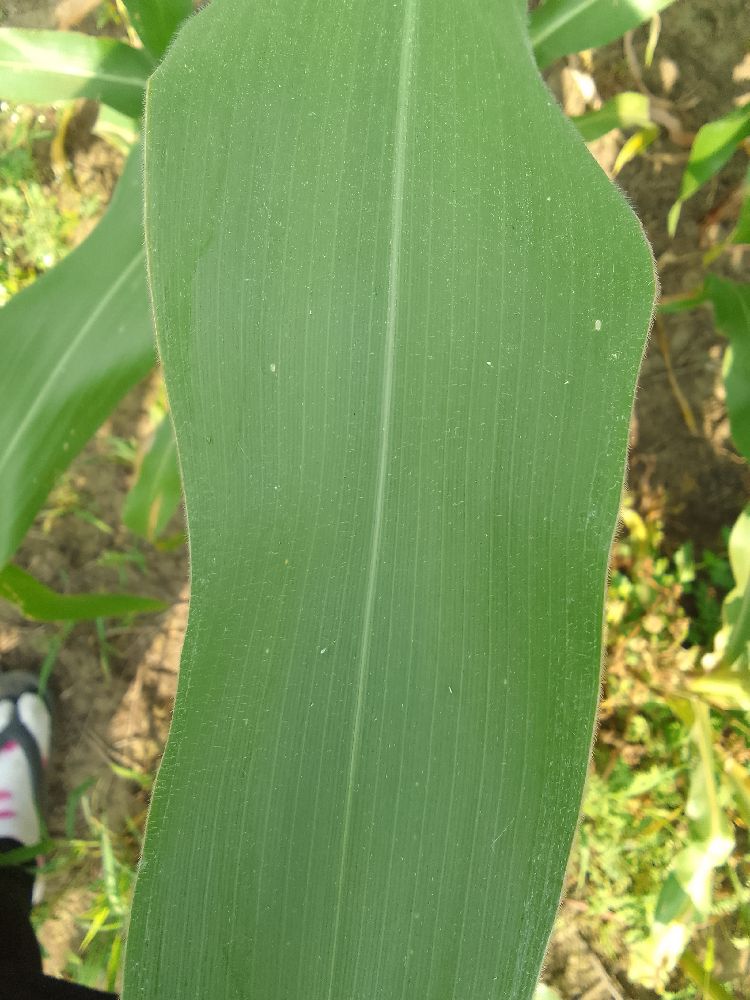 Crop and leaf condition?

maize, healthy
